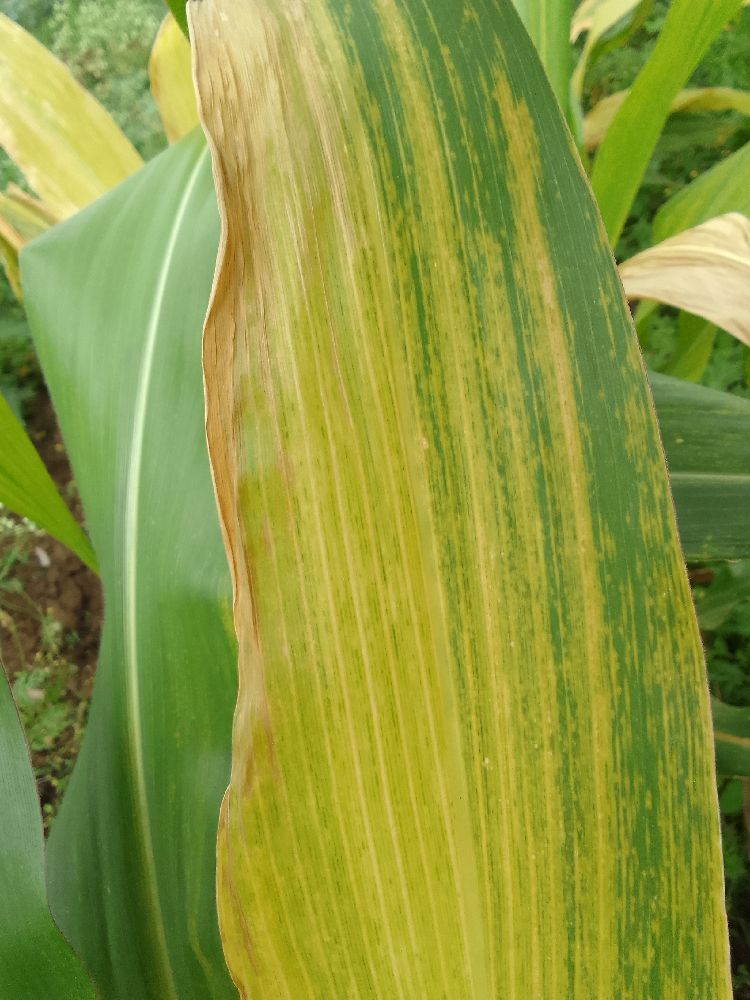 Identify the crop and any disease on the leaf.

maize, maize lethal necrosis
